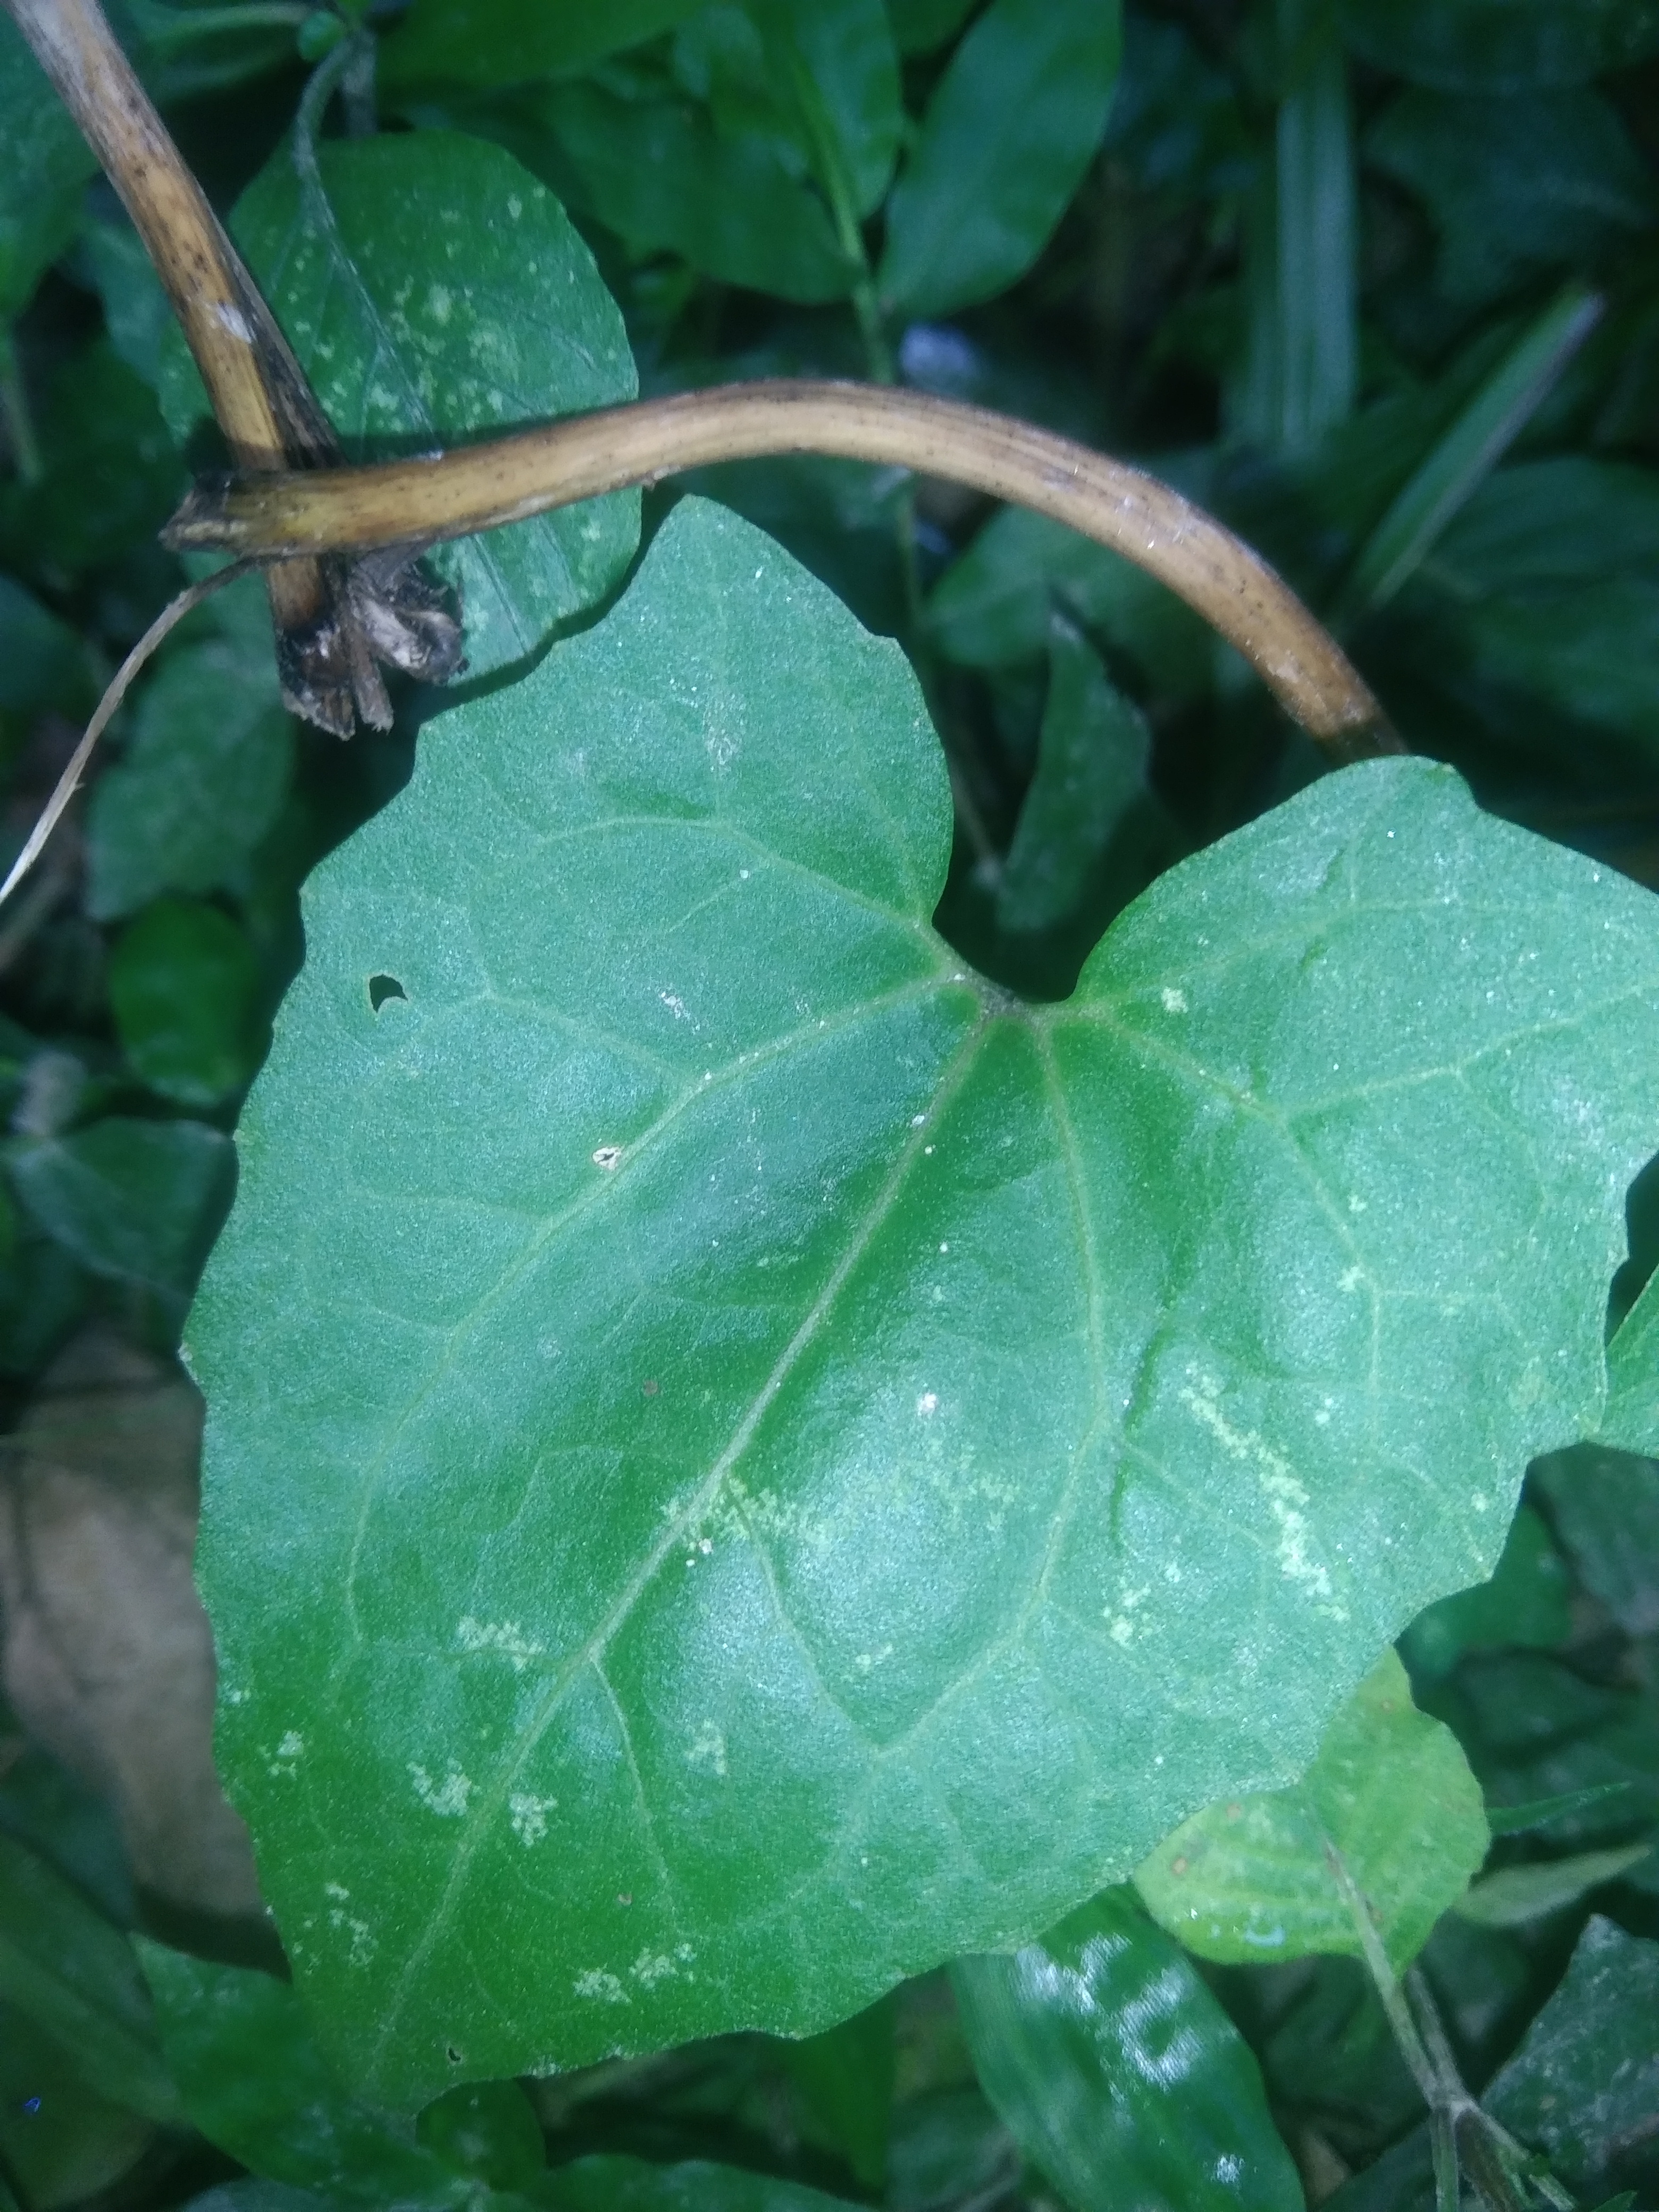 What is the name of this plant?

bitter vine
